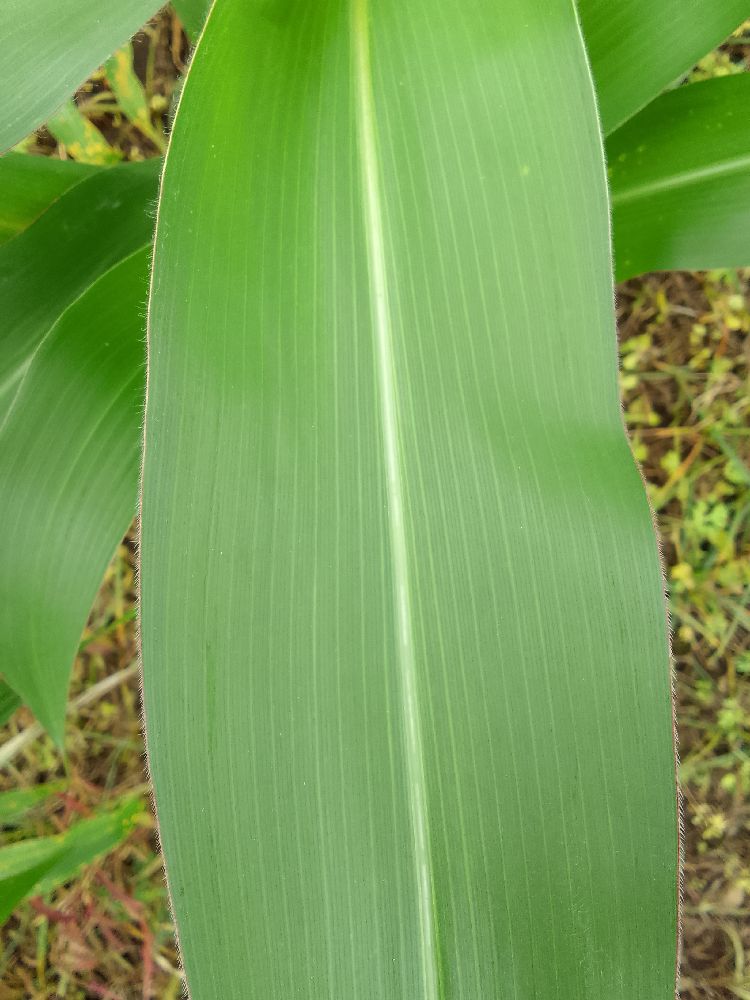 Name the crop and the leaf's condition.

maize, healthy
